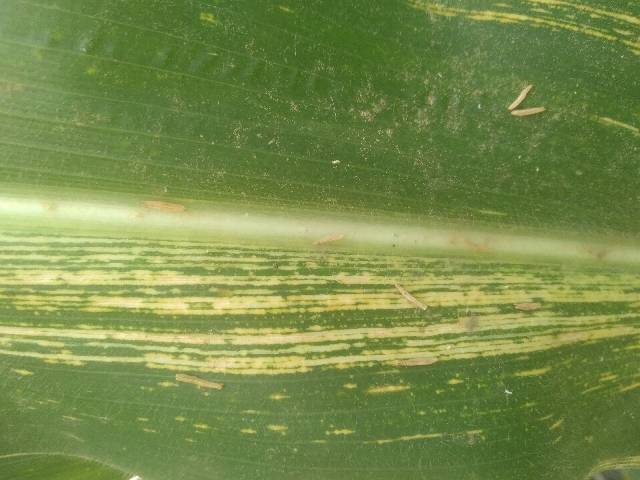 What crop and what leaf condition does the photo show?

maize, maize streak virus
